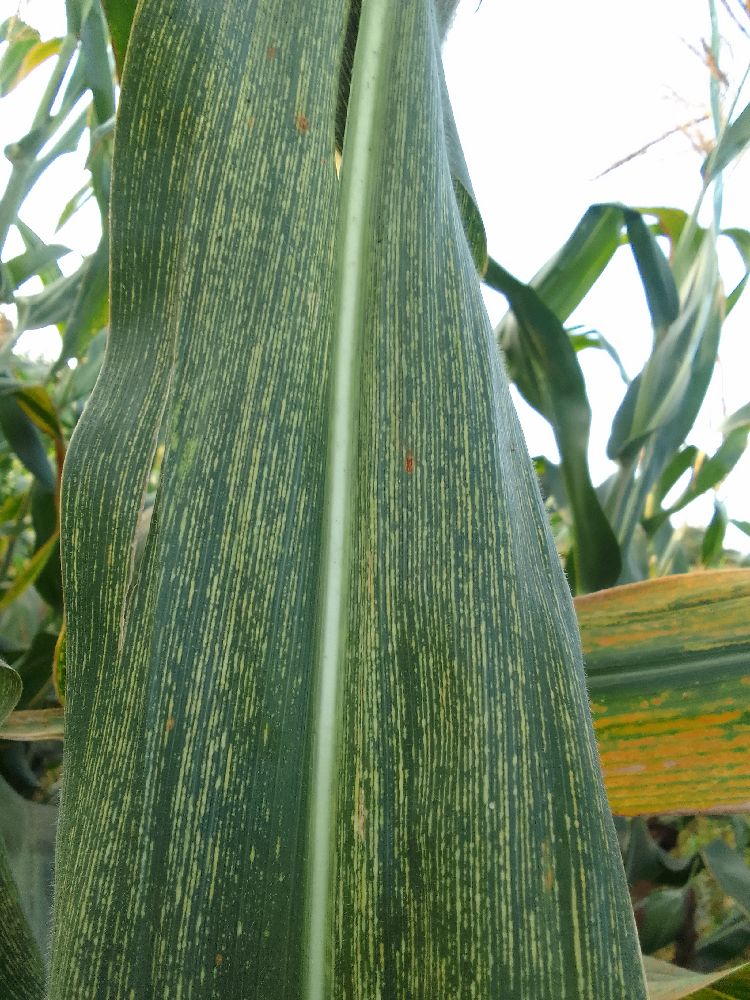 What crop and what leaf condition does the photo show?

maize, maize streak virus
